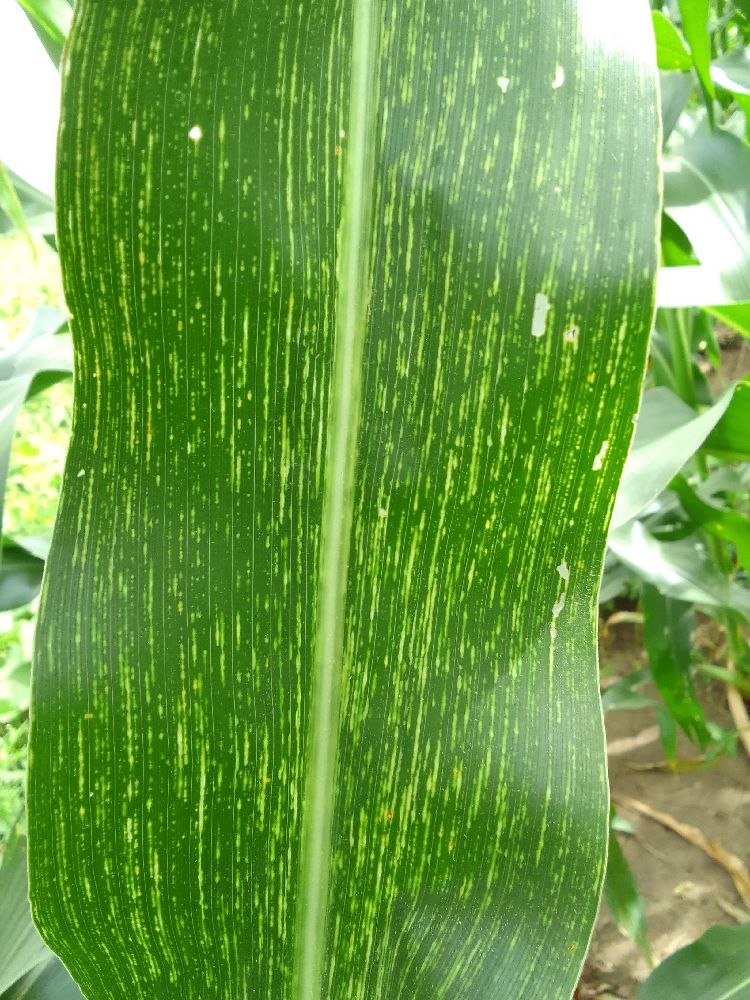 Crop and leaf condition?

maize, maize streak virus
